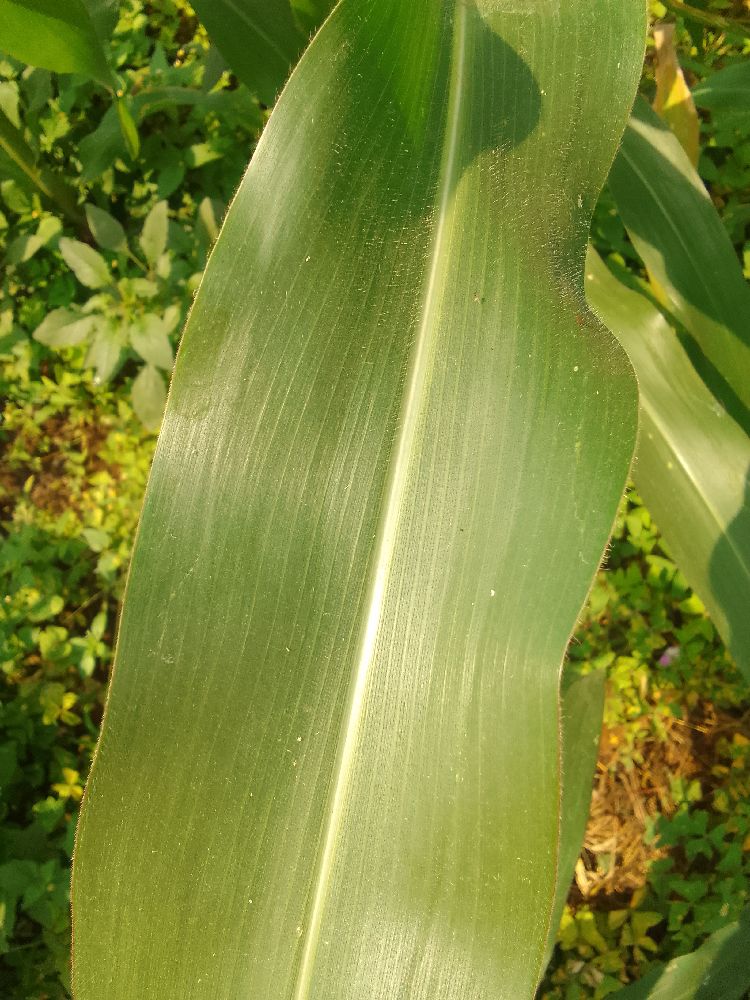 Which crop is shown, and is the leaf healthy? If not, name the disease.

maize, healthy
